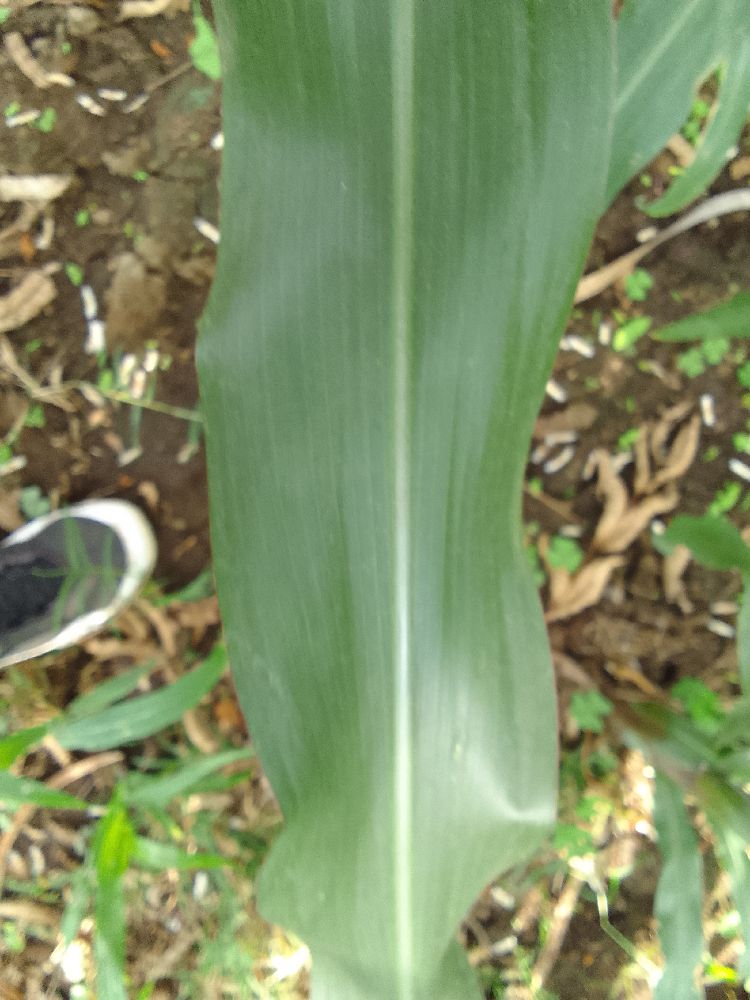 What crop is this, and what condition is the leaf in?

maize, healthy
